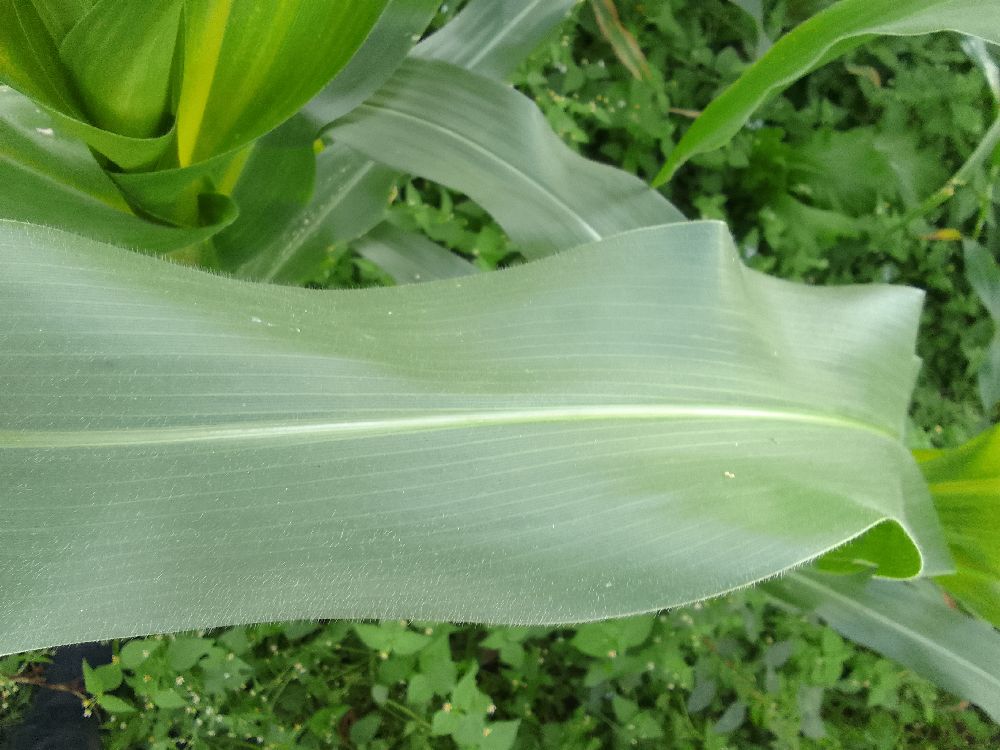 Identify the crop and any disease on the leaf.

maize, healthy
